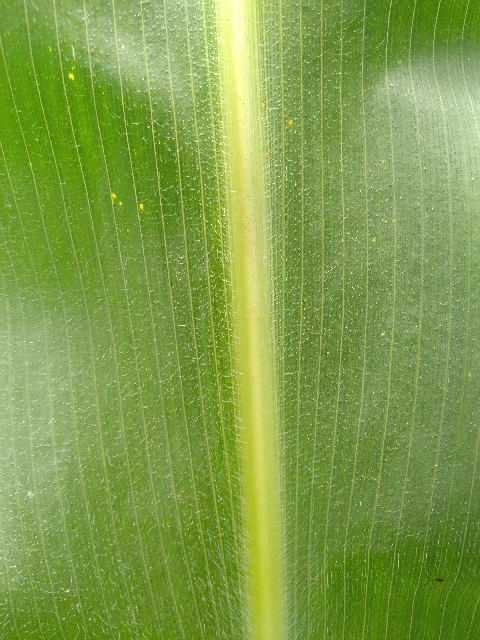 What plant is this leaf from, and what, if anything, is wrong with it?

maize, healthy
